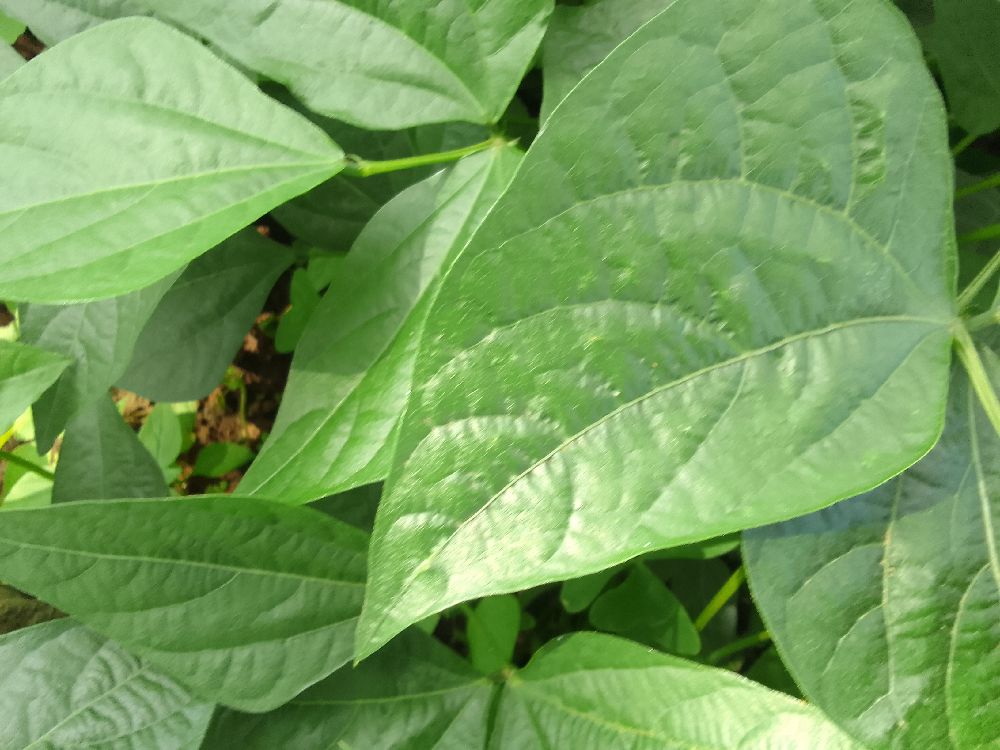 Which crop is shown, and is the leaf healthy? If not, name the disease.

common bean, healthy
